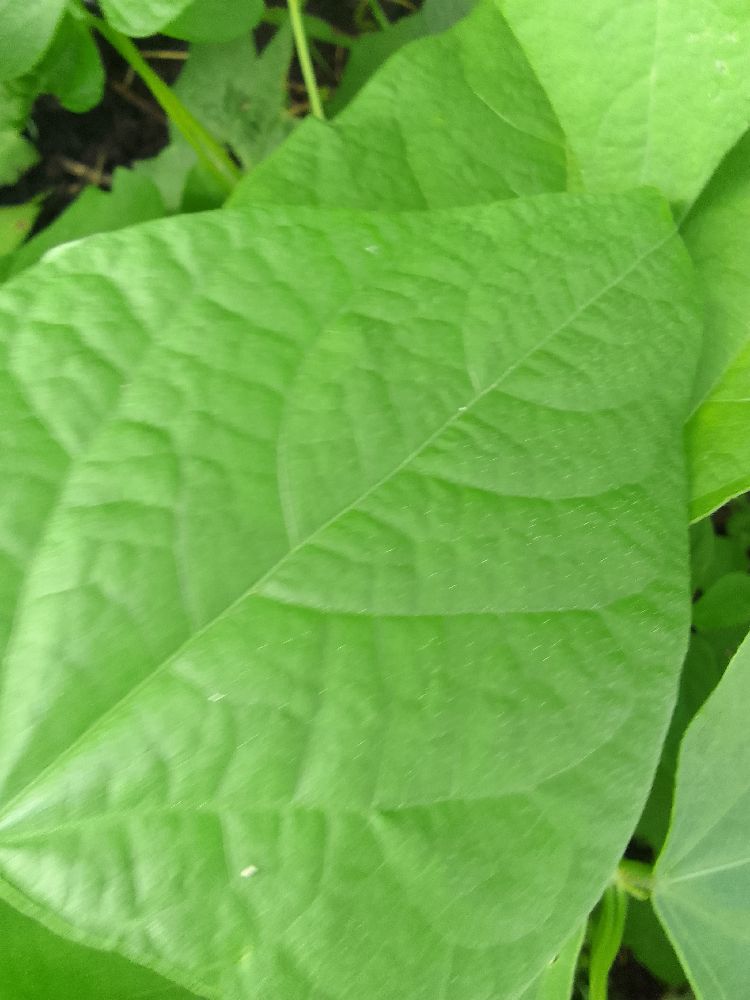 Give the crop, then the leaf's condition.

common bean, healthy
